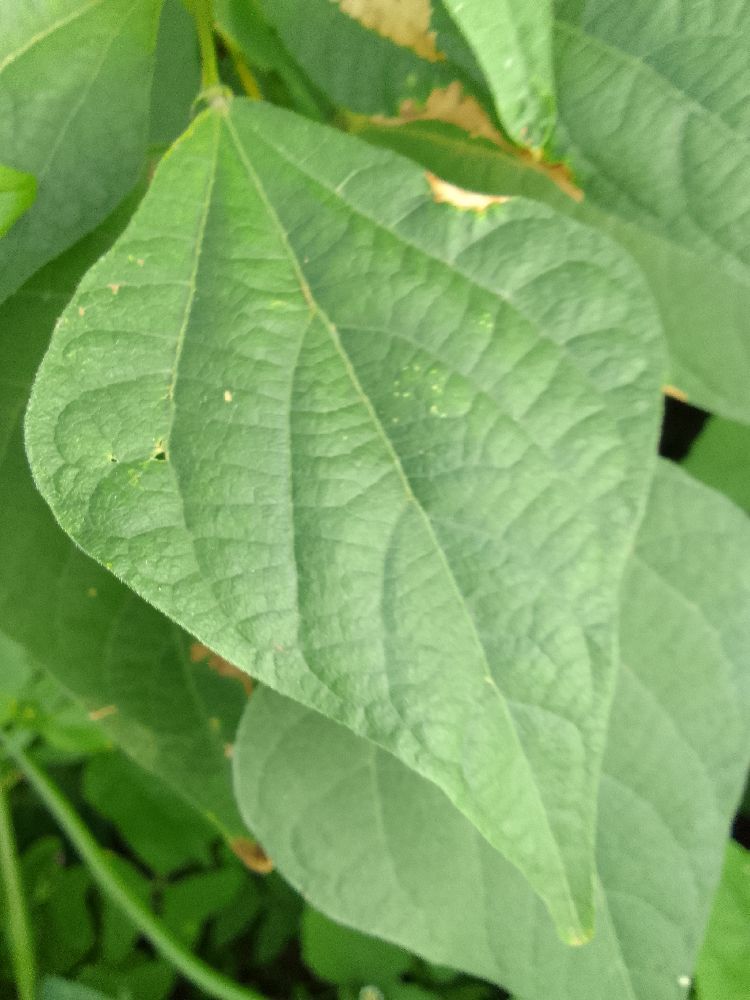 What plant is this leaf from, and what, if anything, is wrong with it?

common bean, healthy
